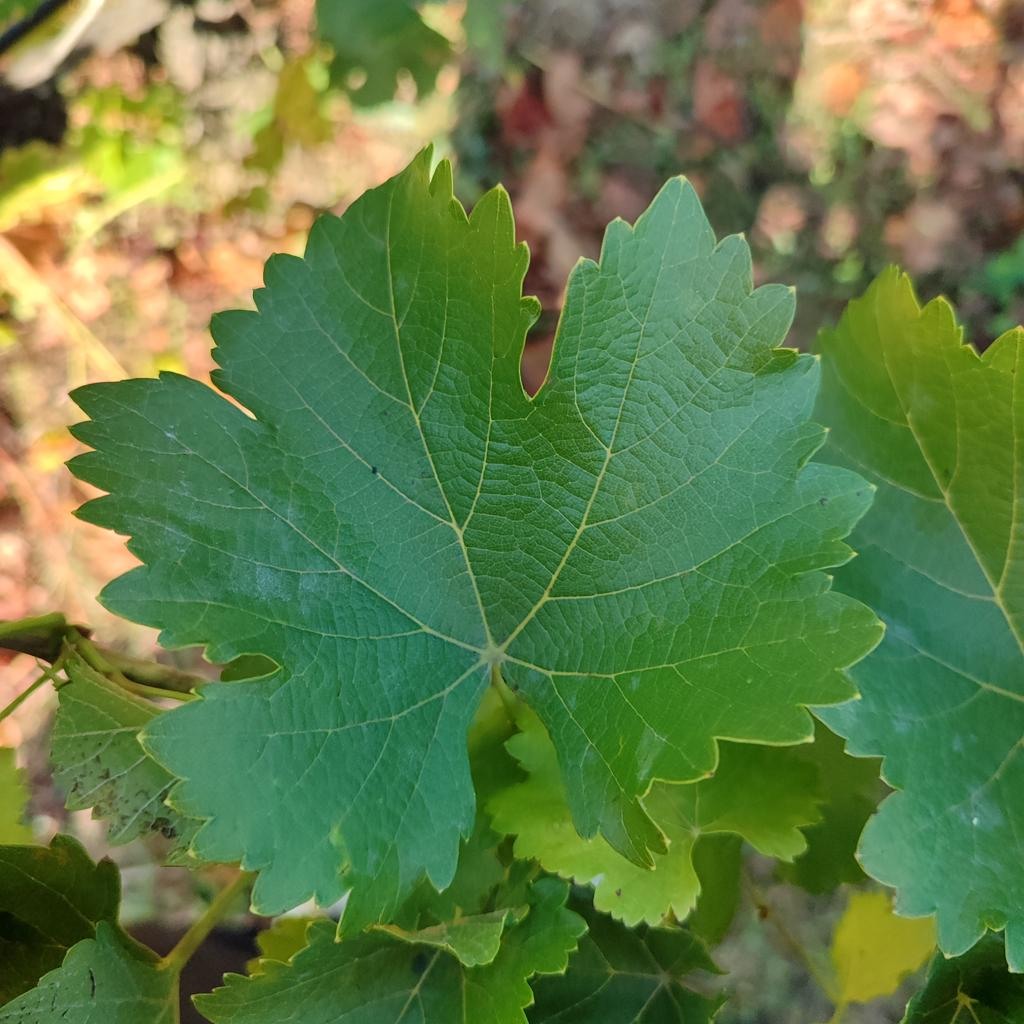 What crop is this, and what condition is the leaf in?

grapevine, powdery mildew
